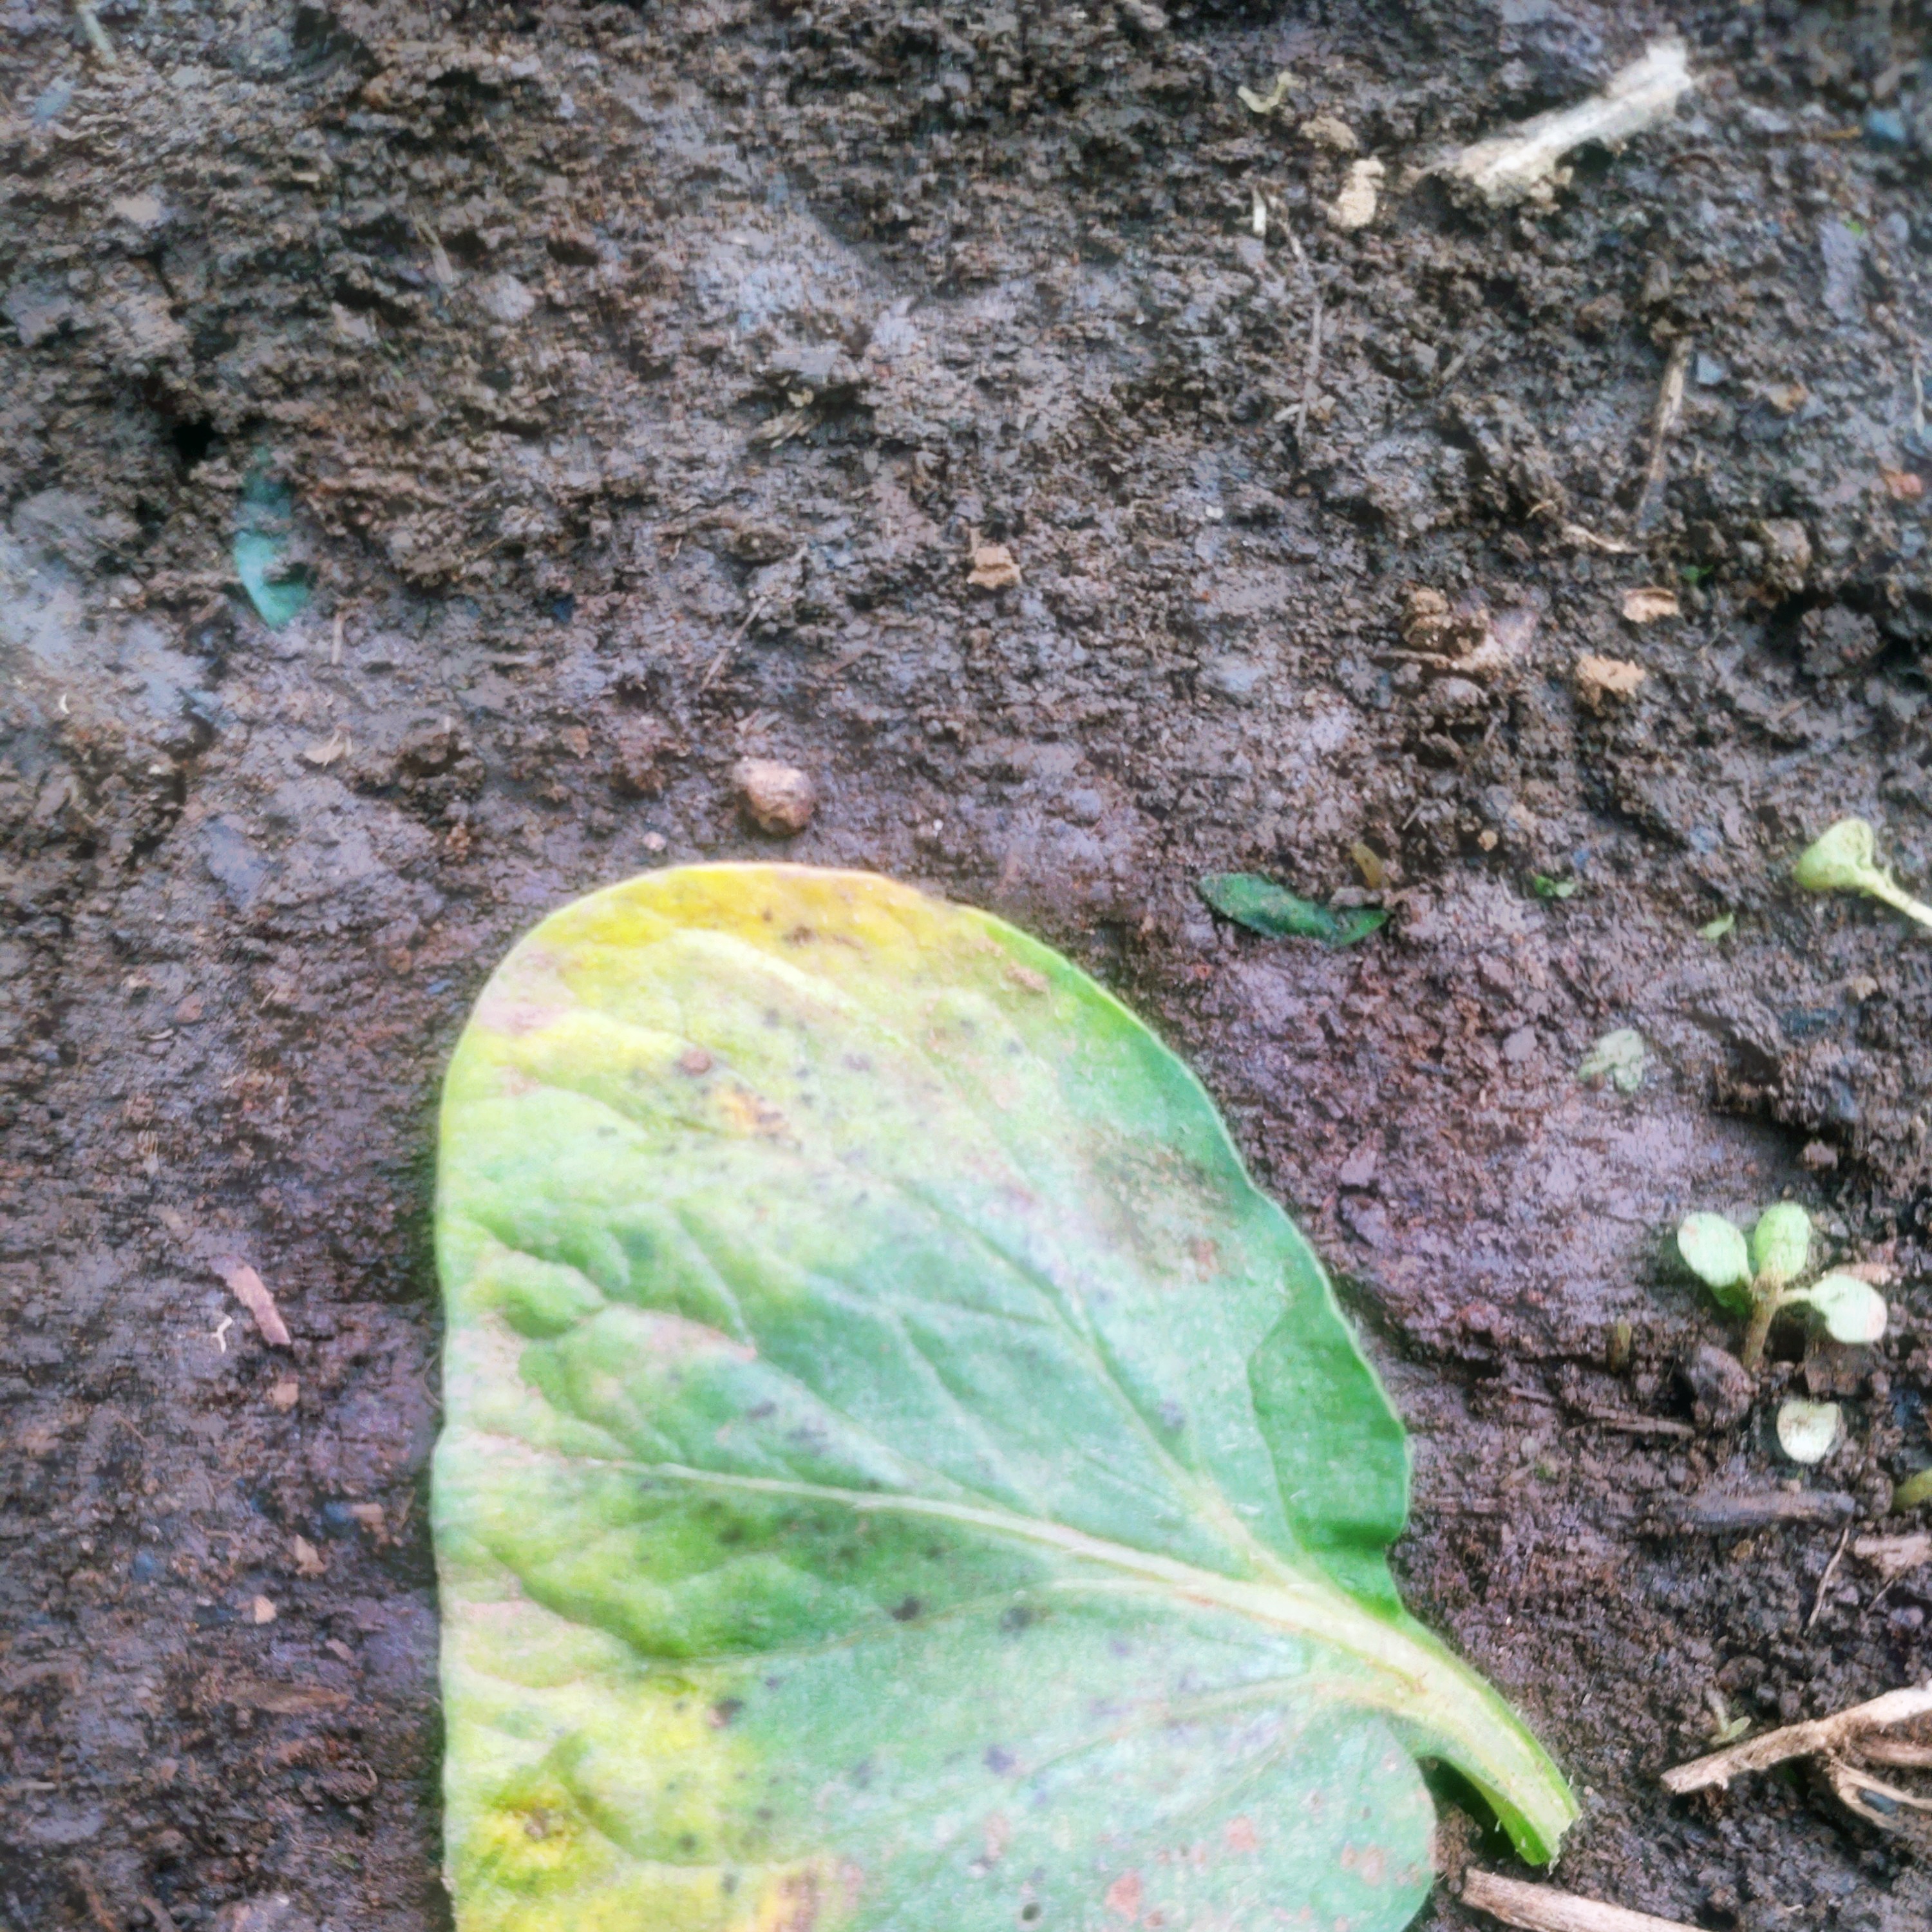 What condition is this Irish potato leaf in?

late blight
